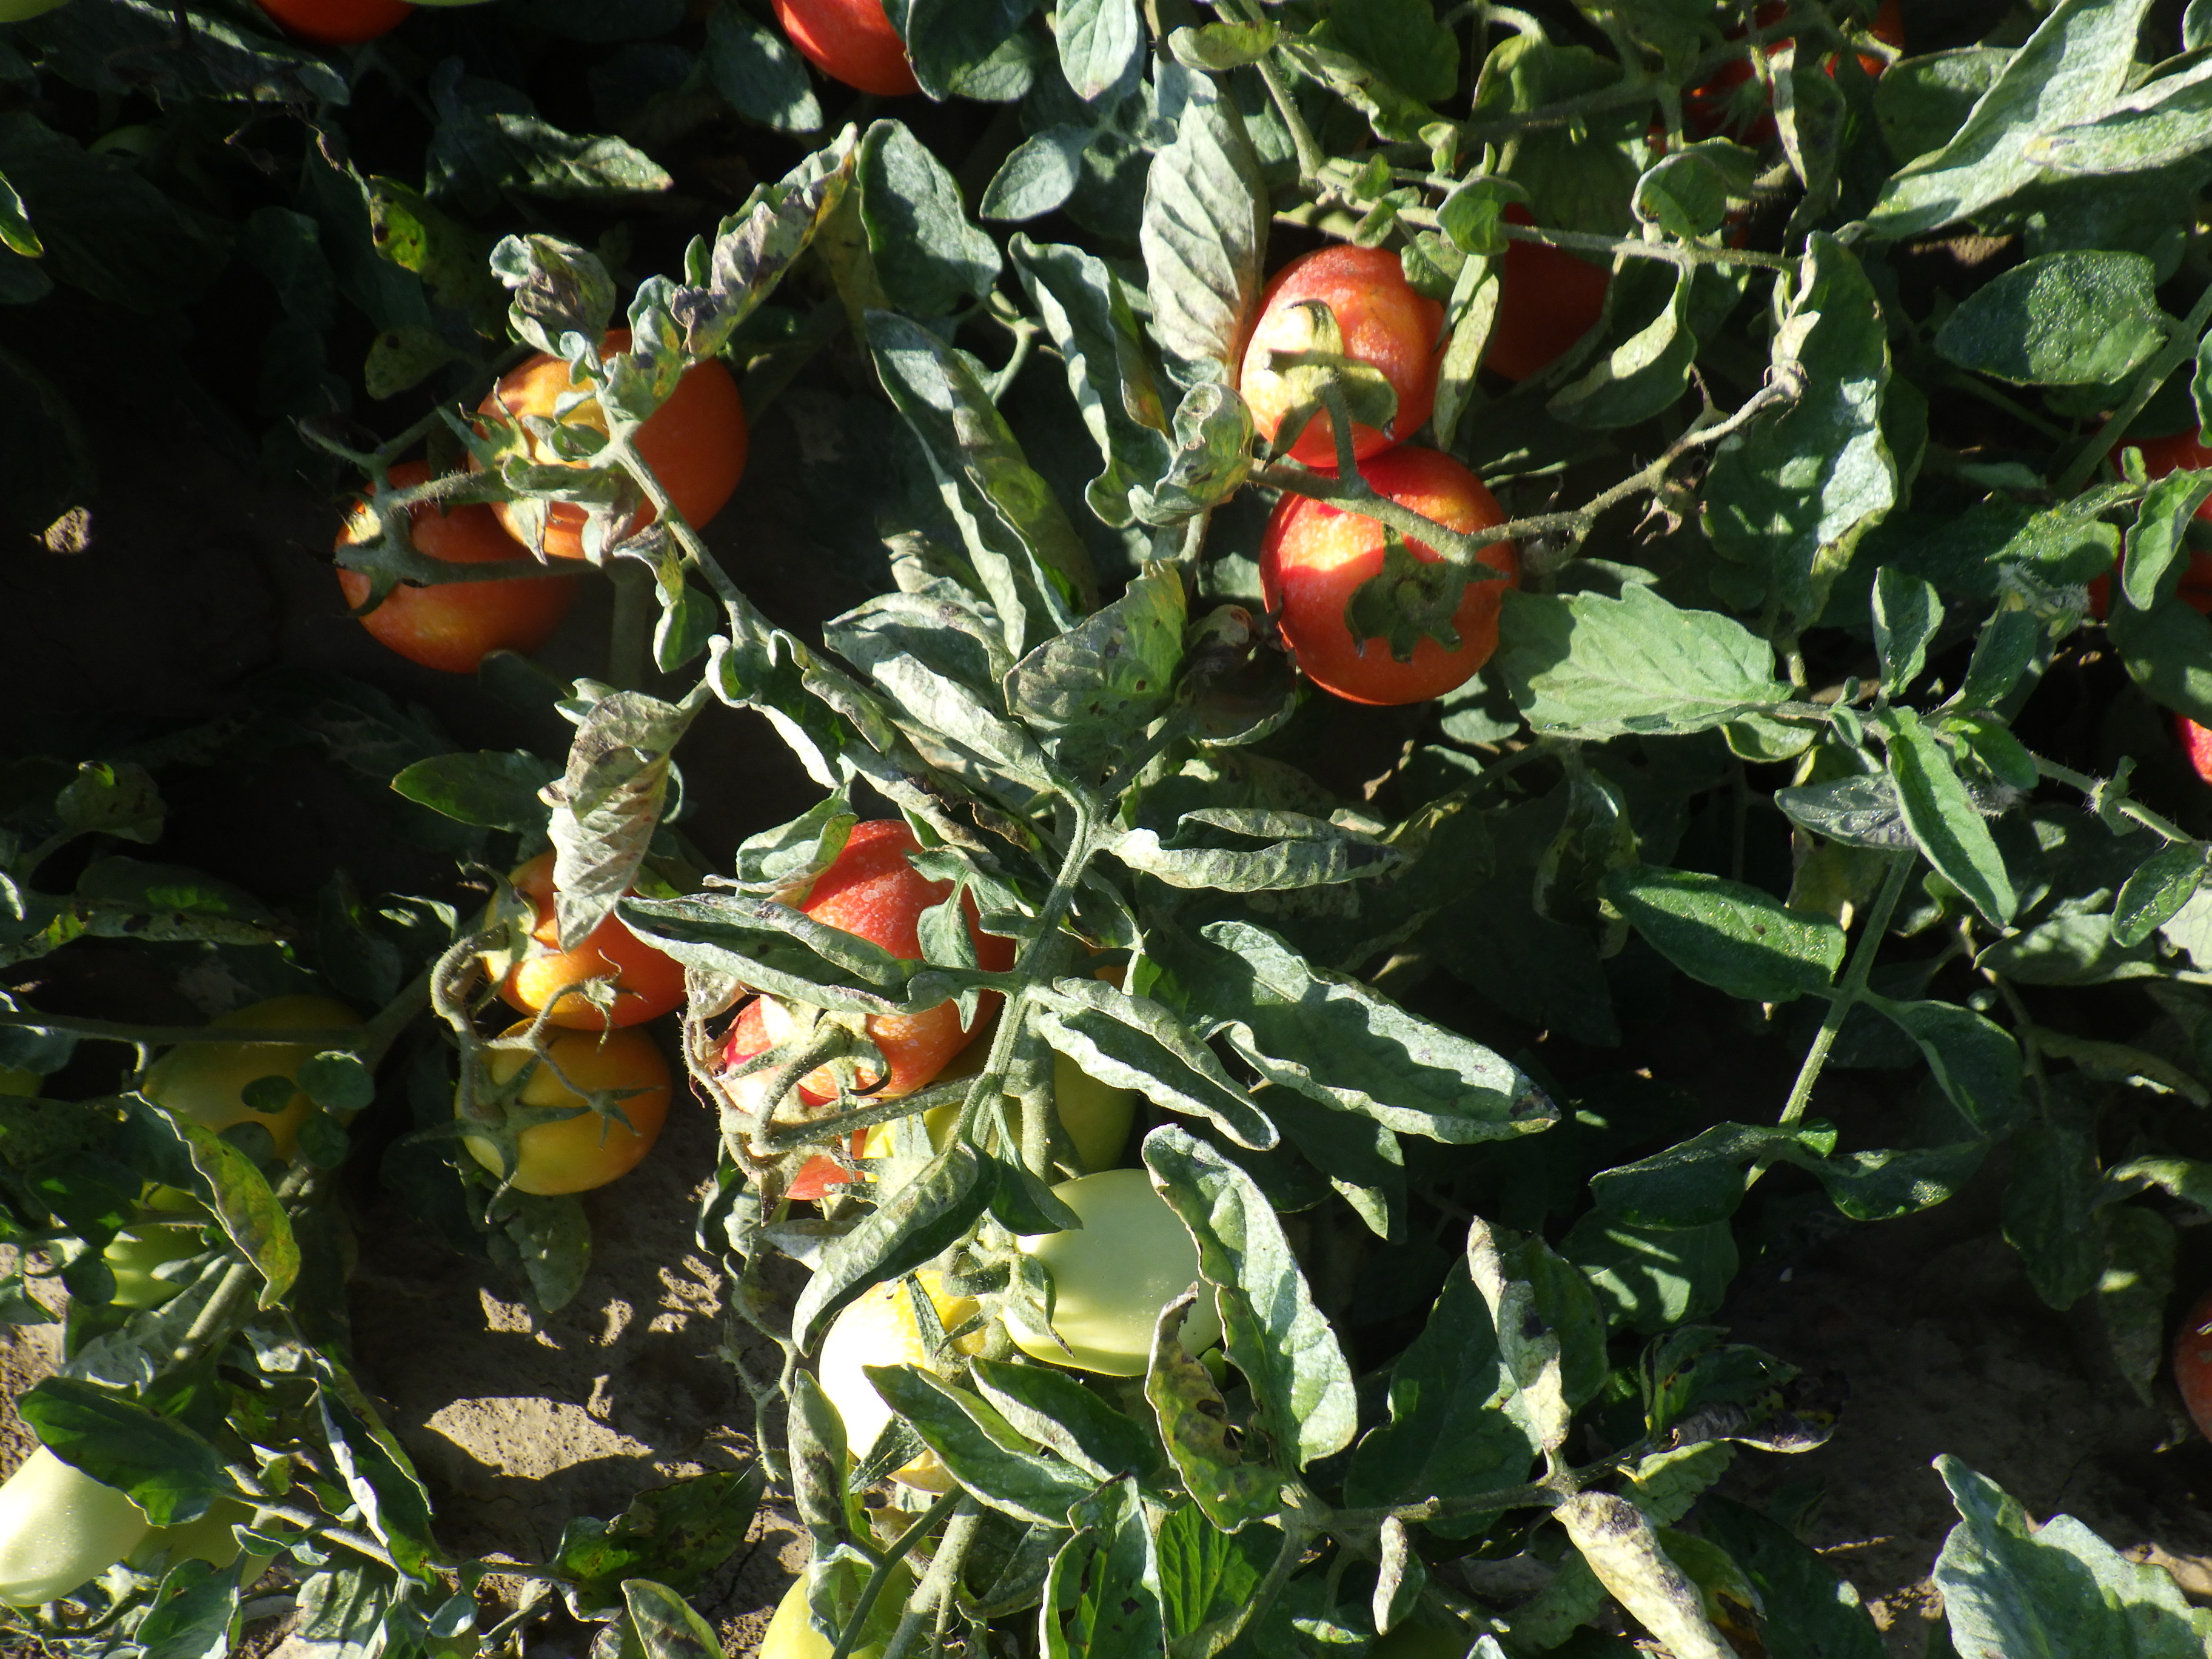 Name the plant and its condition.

tomato, bacterial spot, drought
